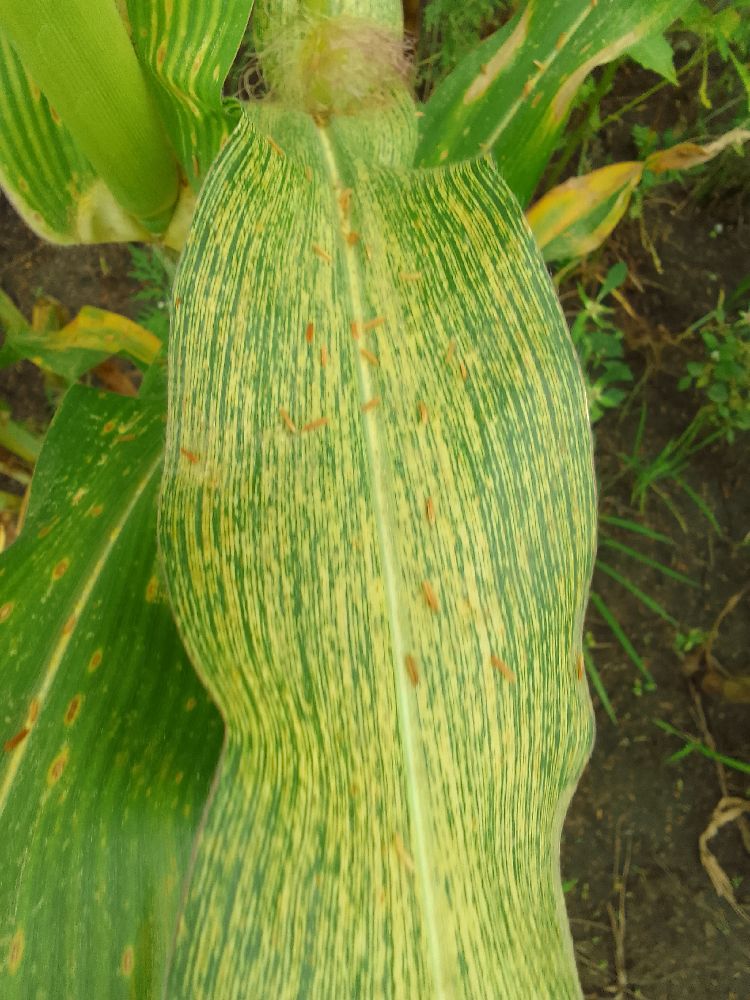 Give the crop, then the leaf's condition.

maize, maize streak virus
